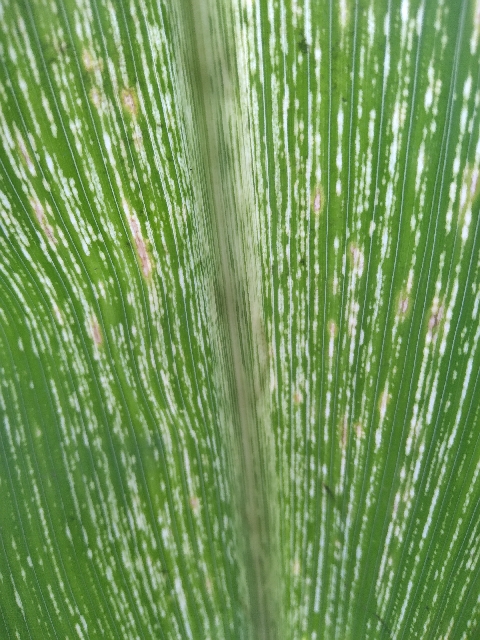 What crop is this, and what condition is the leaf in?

maize, maize streak virus
